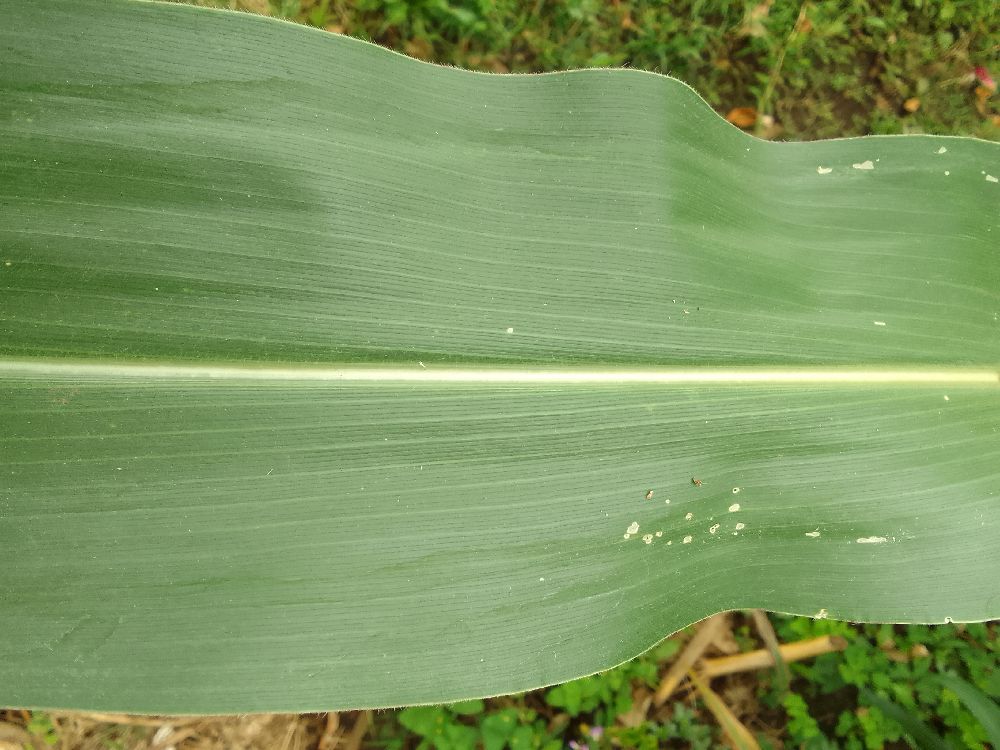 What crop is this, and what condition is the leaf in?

maize, healthy
